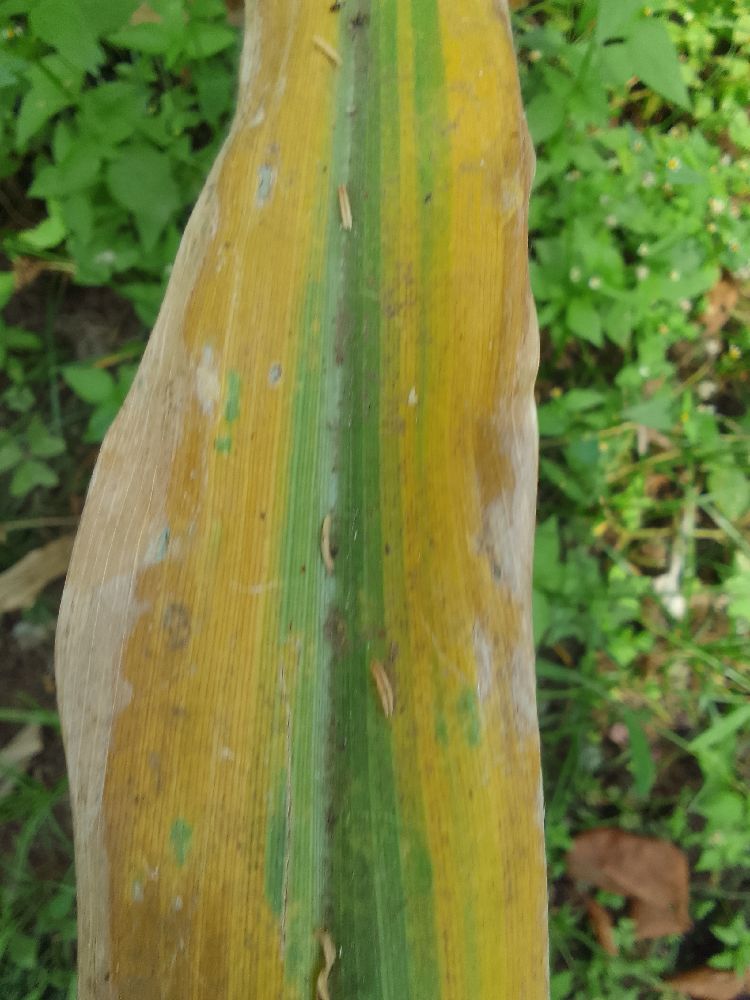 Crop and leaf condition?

maize, maize lethal necrosis
